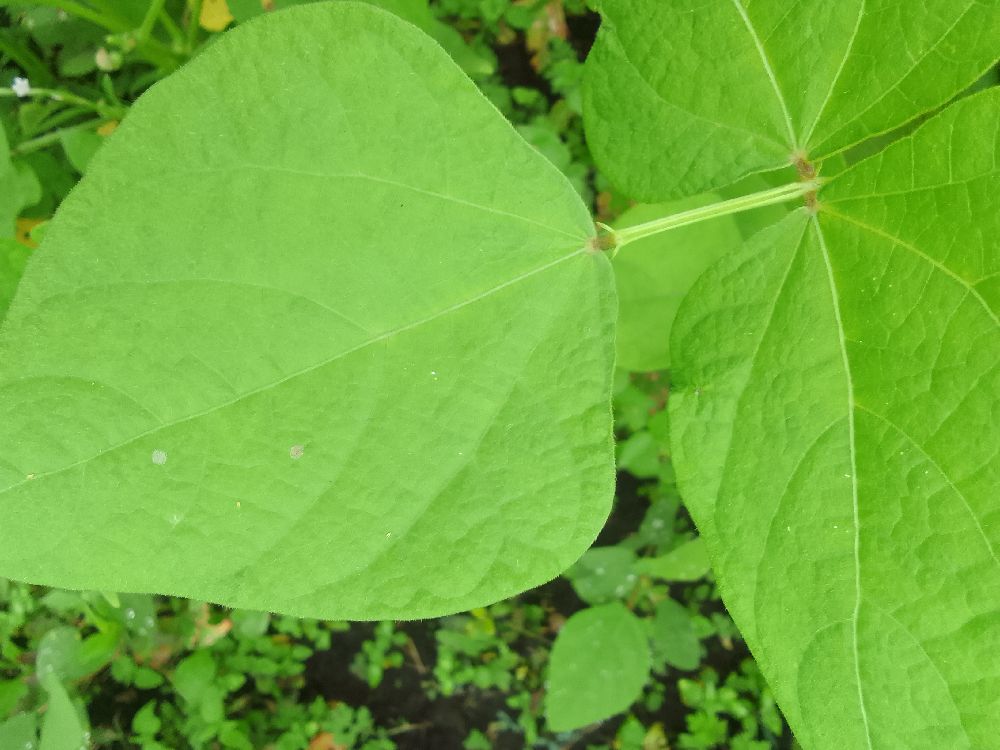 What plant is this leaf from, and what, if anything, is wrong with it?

common bean, healthy
